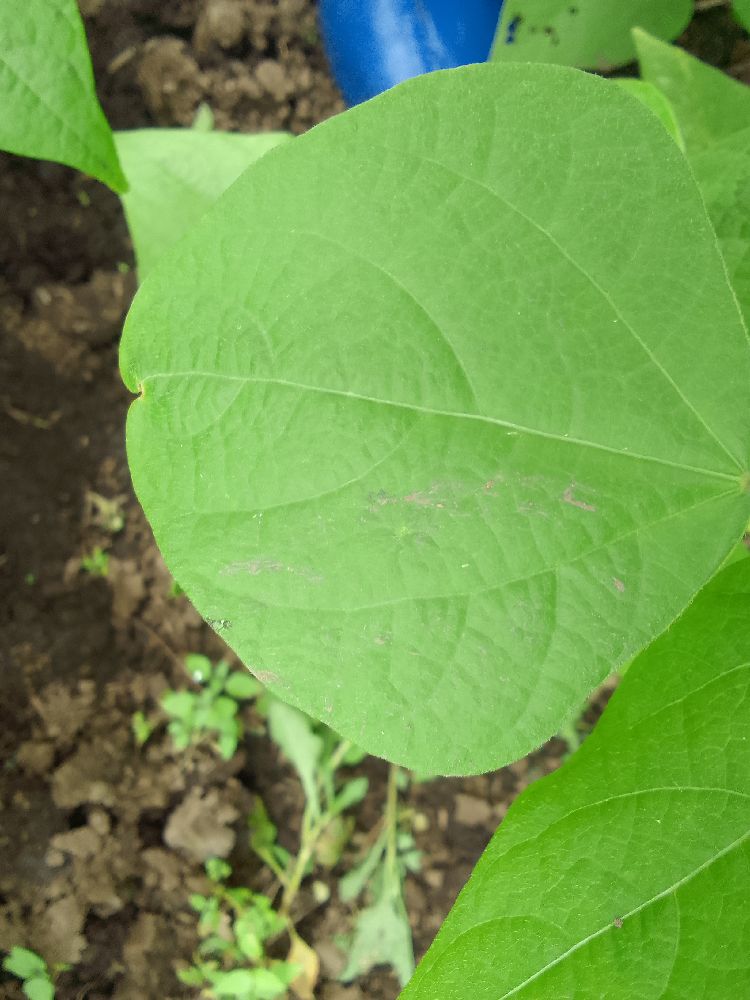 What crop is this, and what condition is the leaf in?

common bean, healthy
